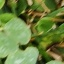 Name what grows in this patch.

unstructured weed
